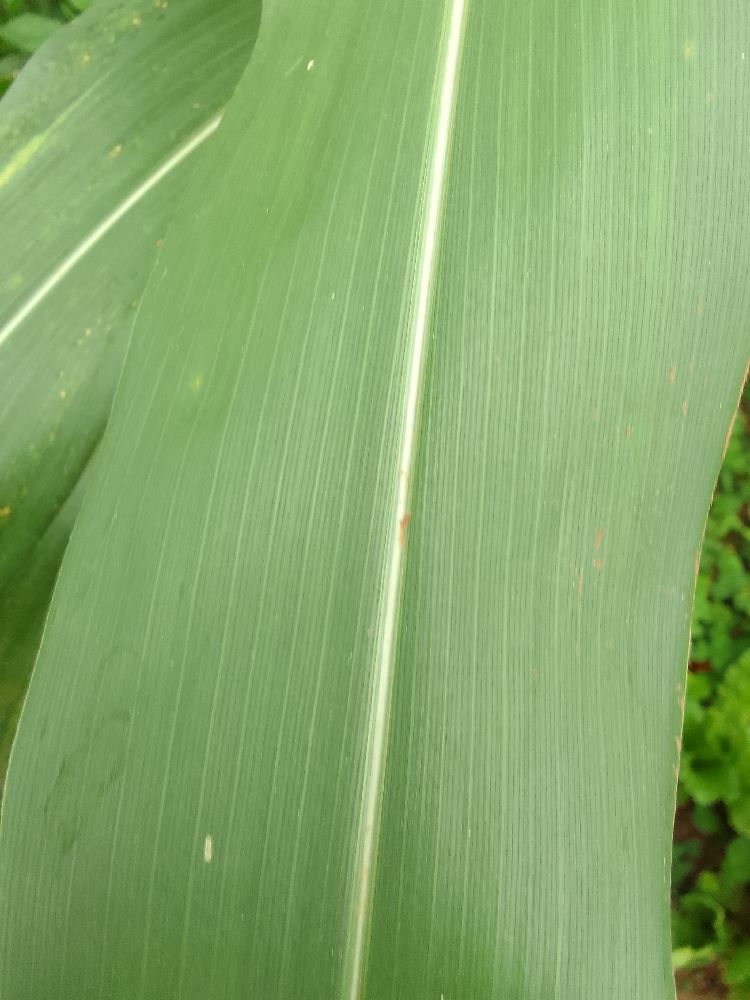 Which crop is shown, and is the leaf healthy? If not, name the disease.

maize, healthy
